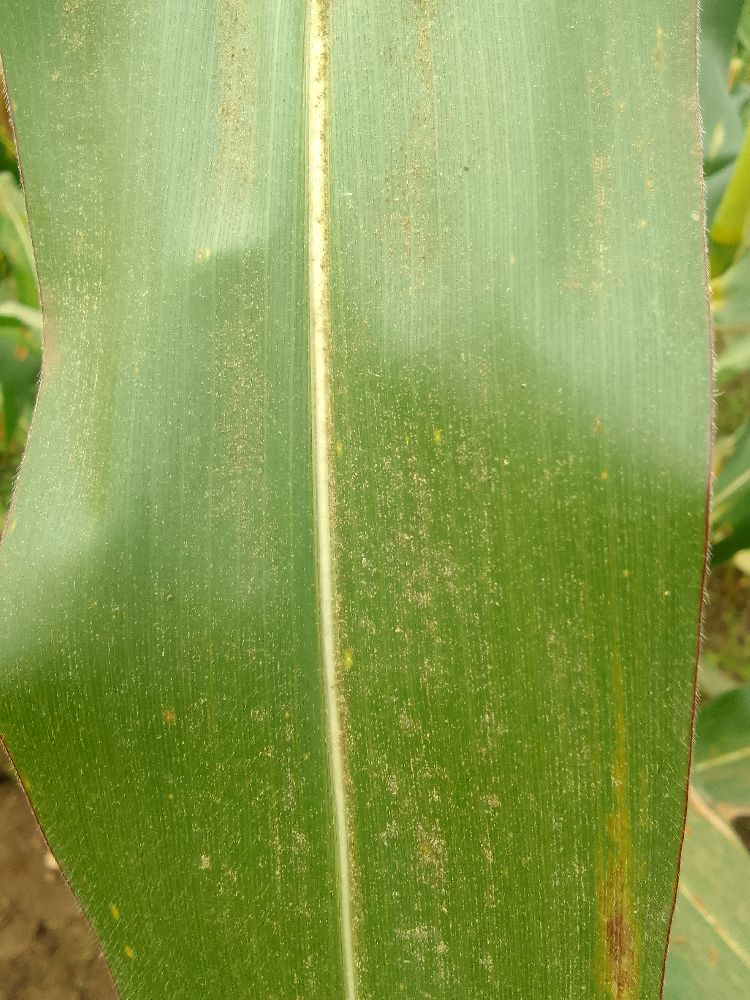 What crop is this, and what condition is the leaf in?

maize, healthy
